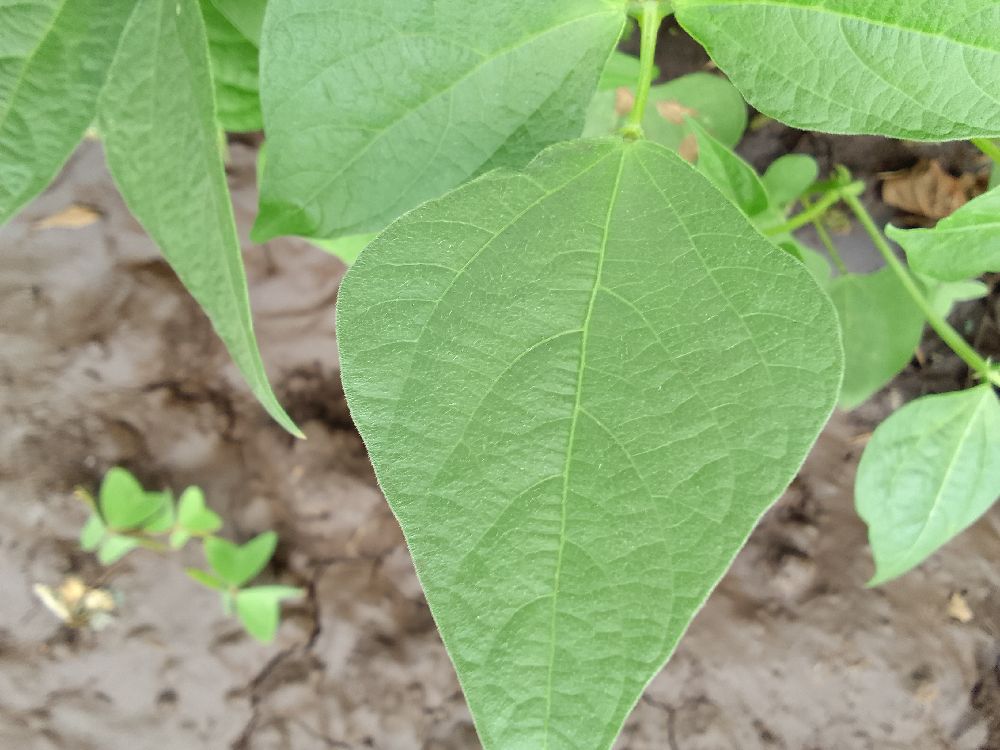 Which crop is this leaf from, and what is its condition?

common bean, healthy
